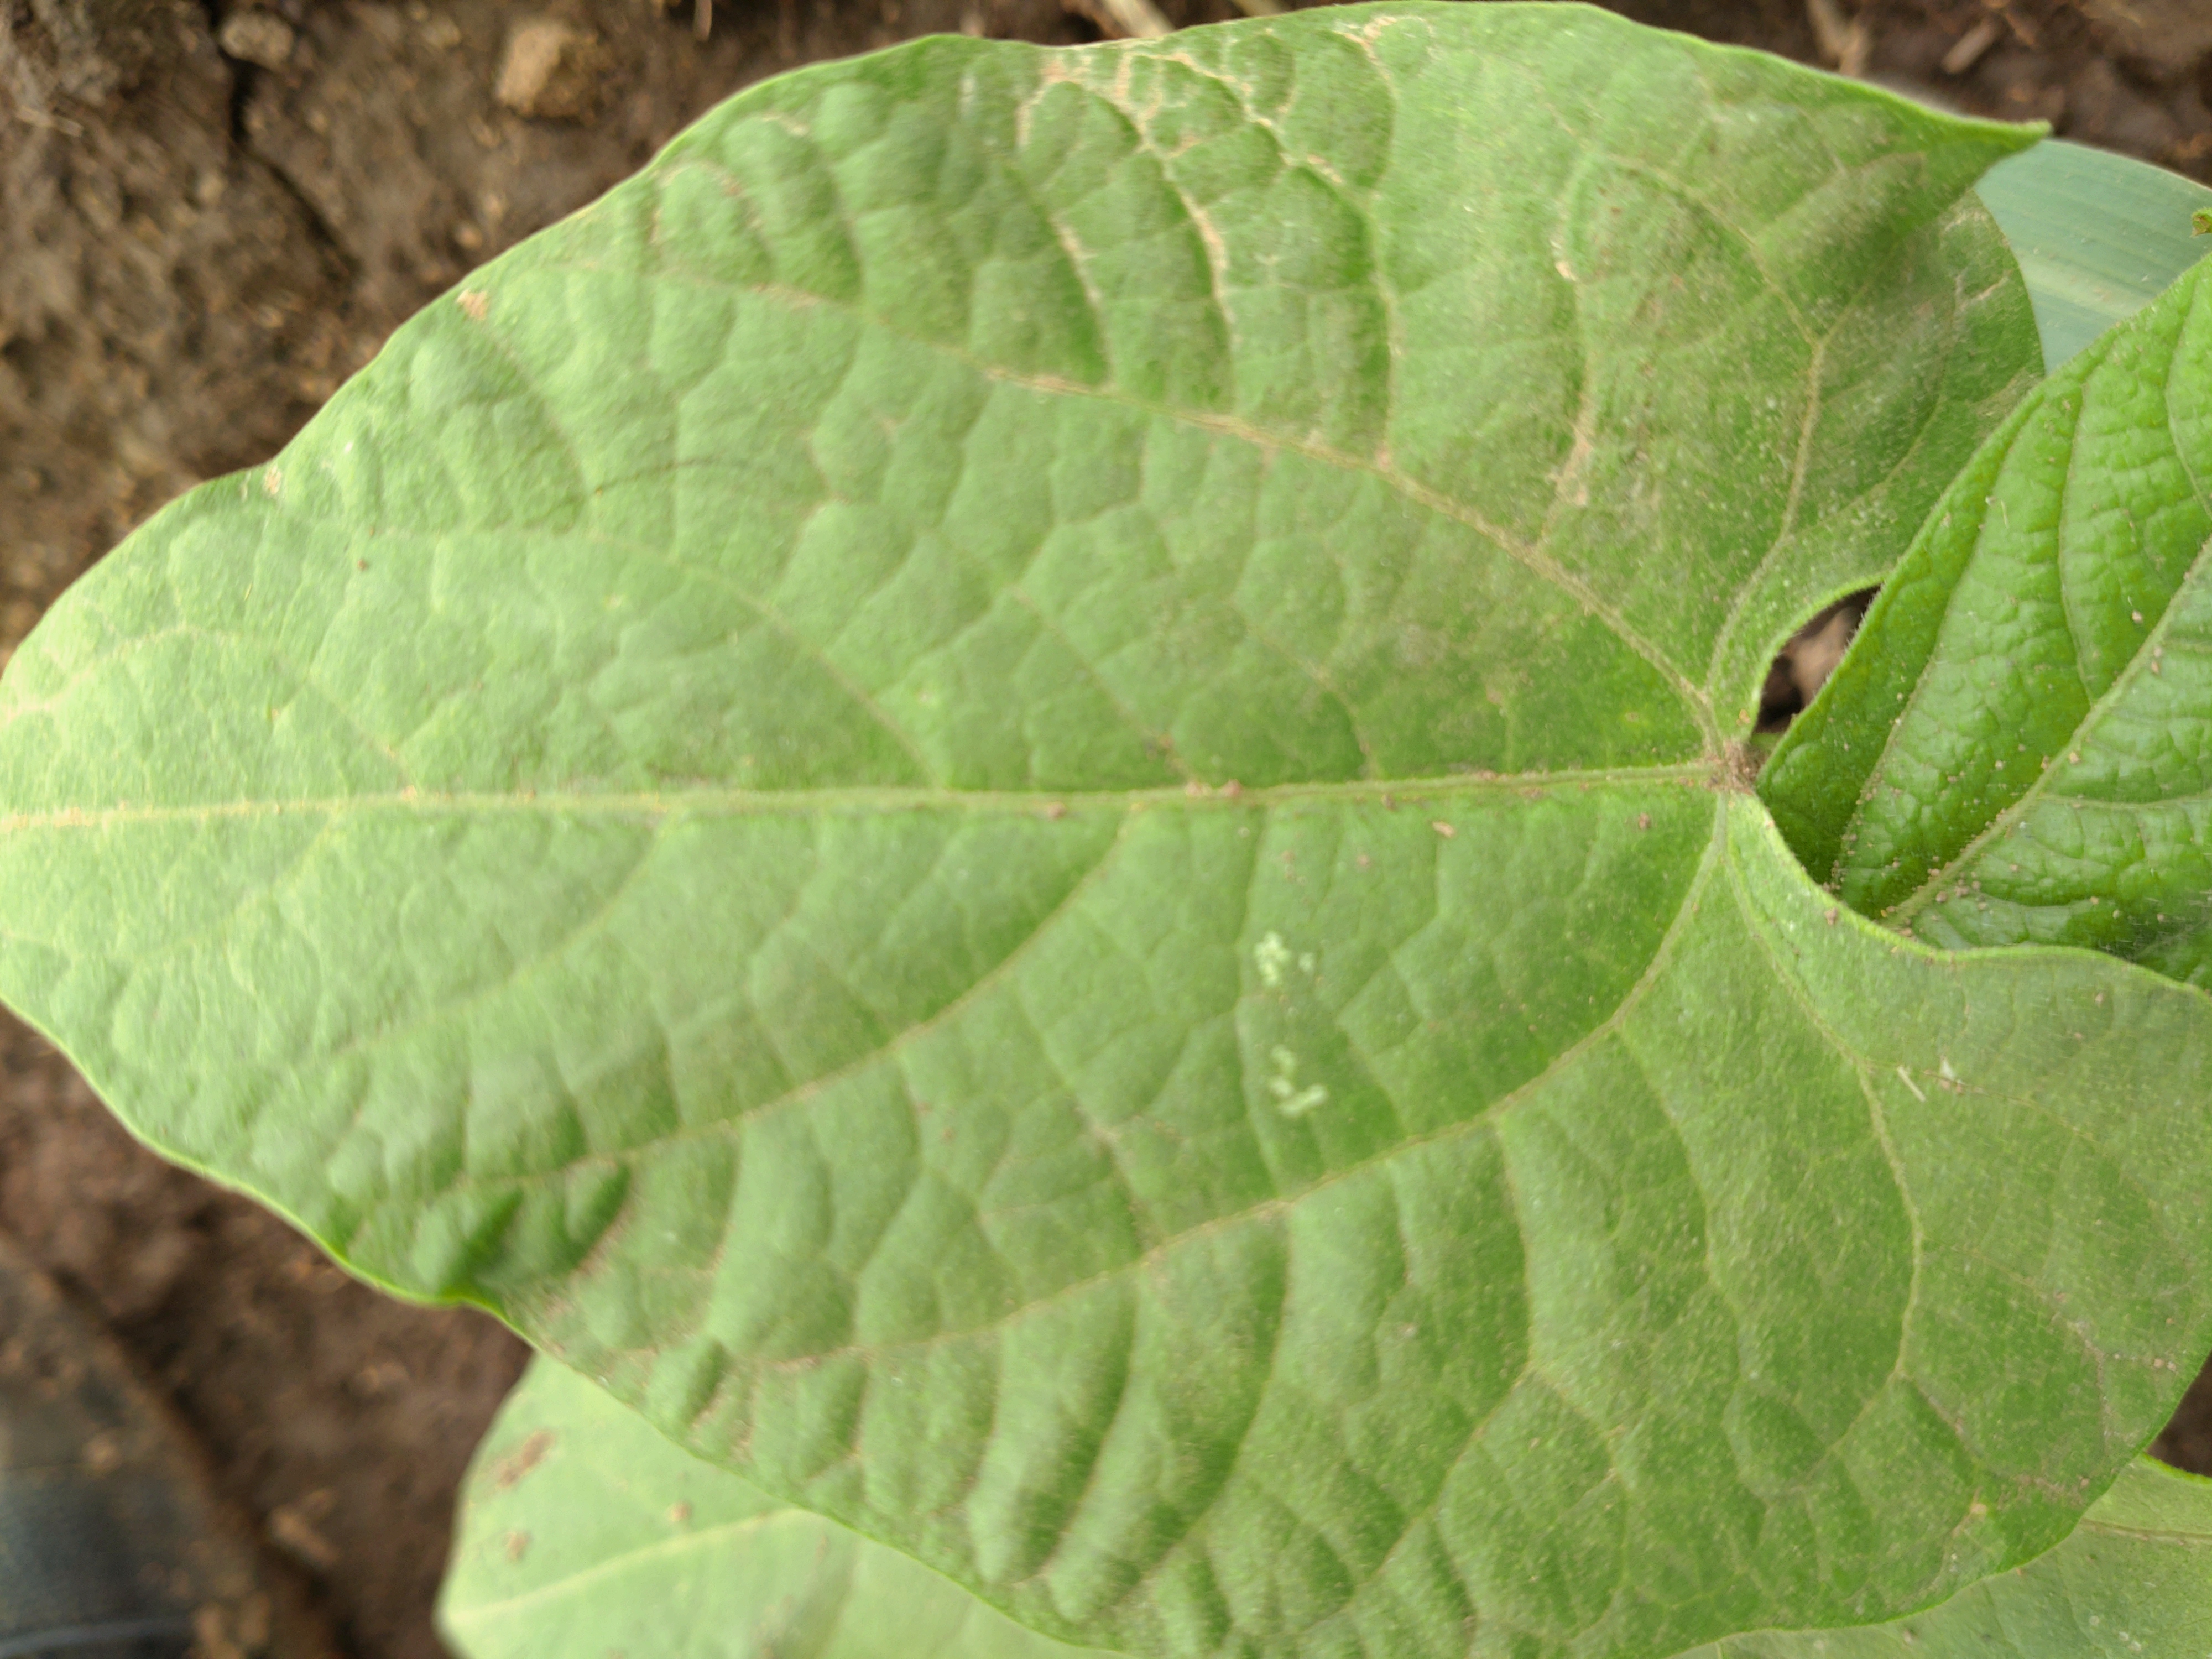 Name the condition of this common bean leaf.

healthy
